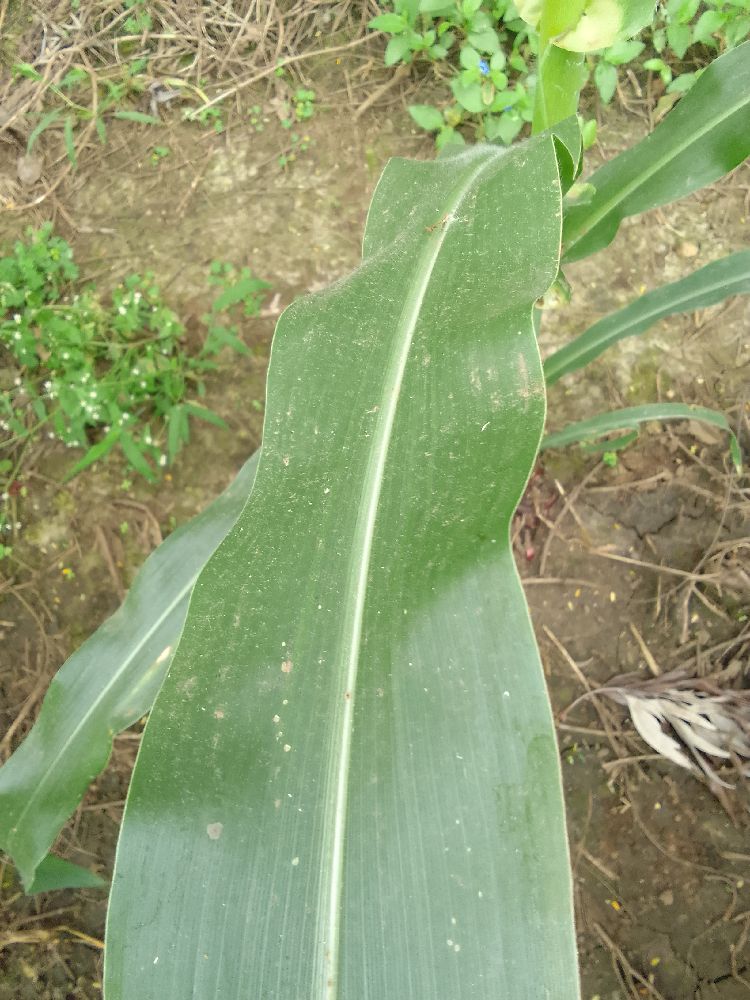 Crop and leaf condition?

maize, healthy
